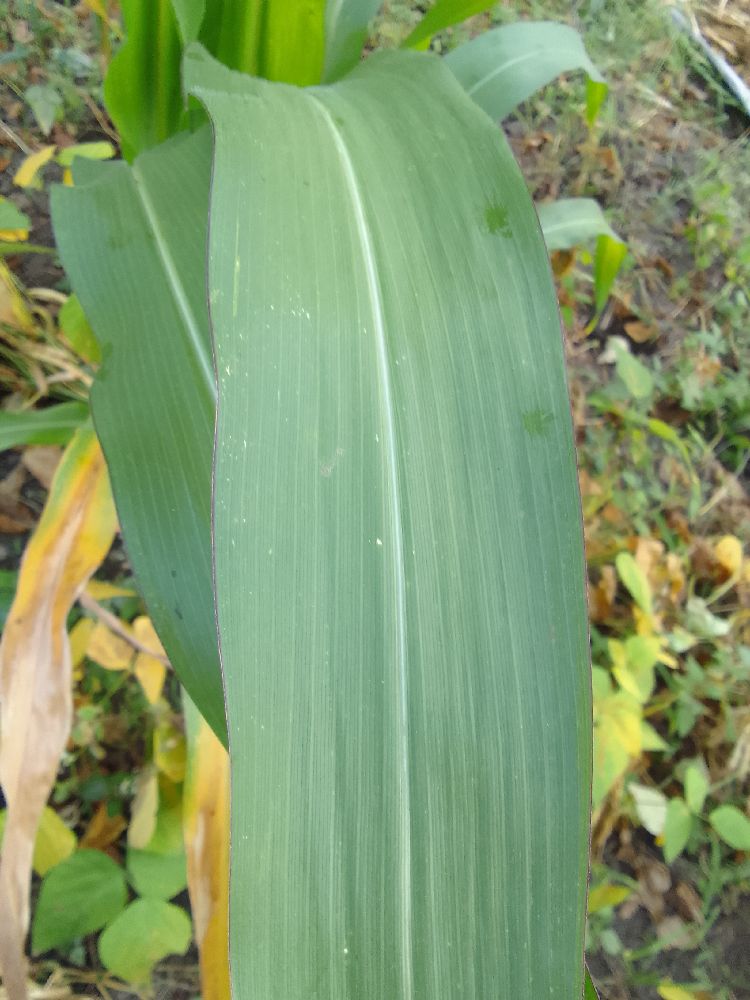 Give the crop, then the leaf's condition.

maize, healthy
